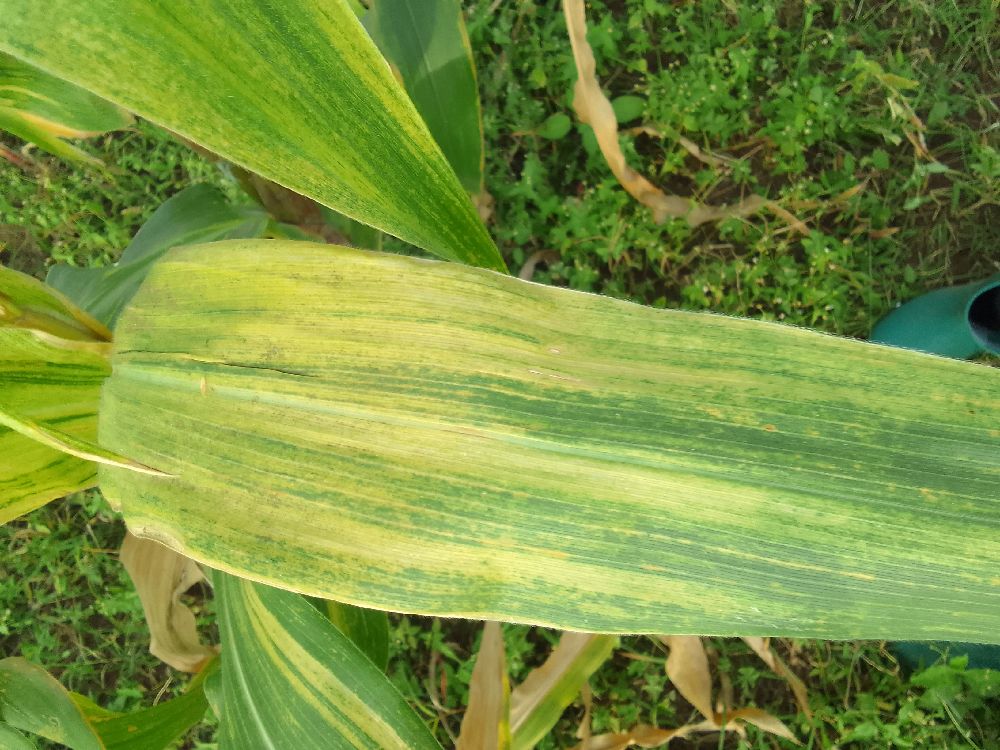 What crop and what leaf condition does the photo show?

maize, maize lethal necrosis
